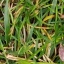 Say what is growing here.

grass
